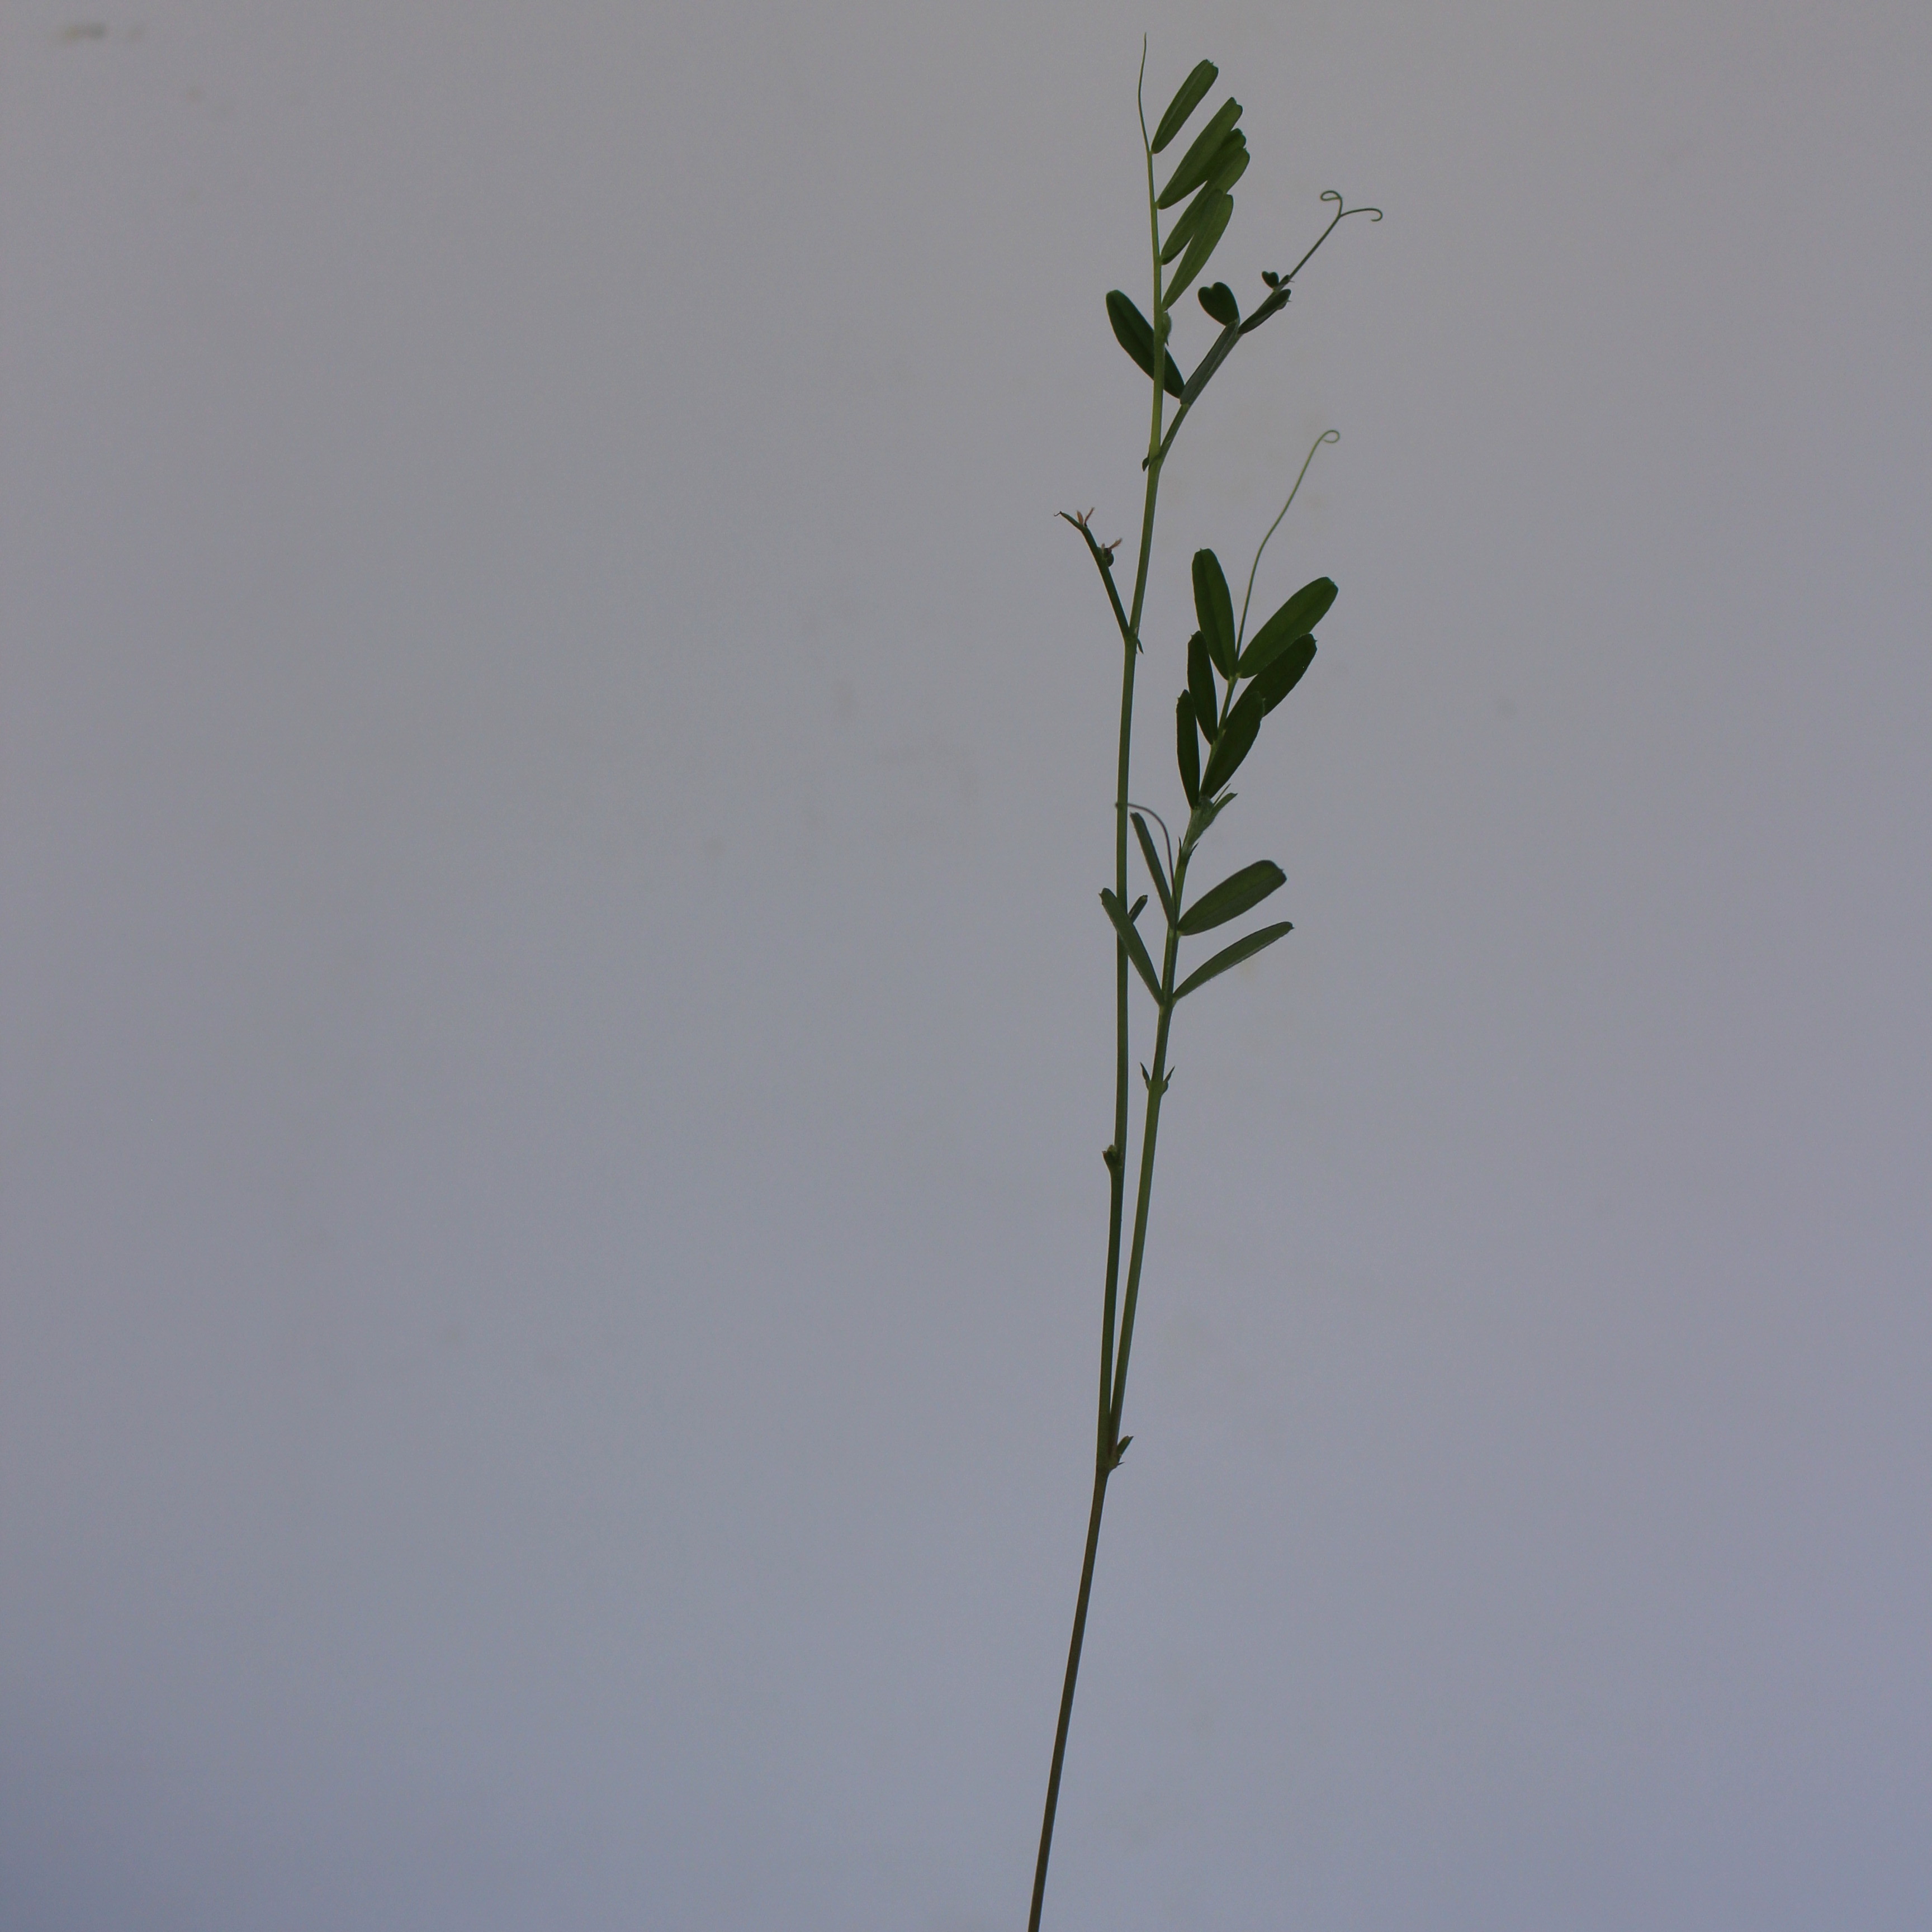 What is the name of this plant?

Vicia sativa
